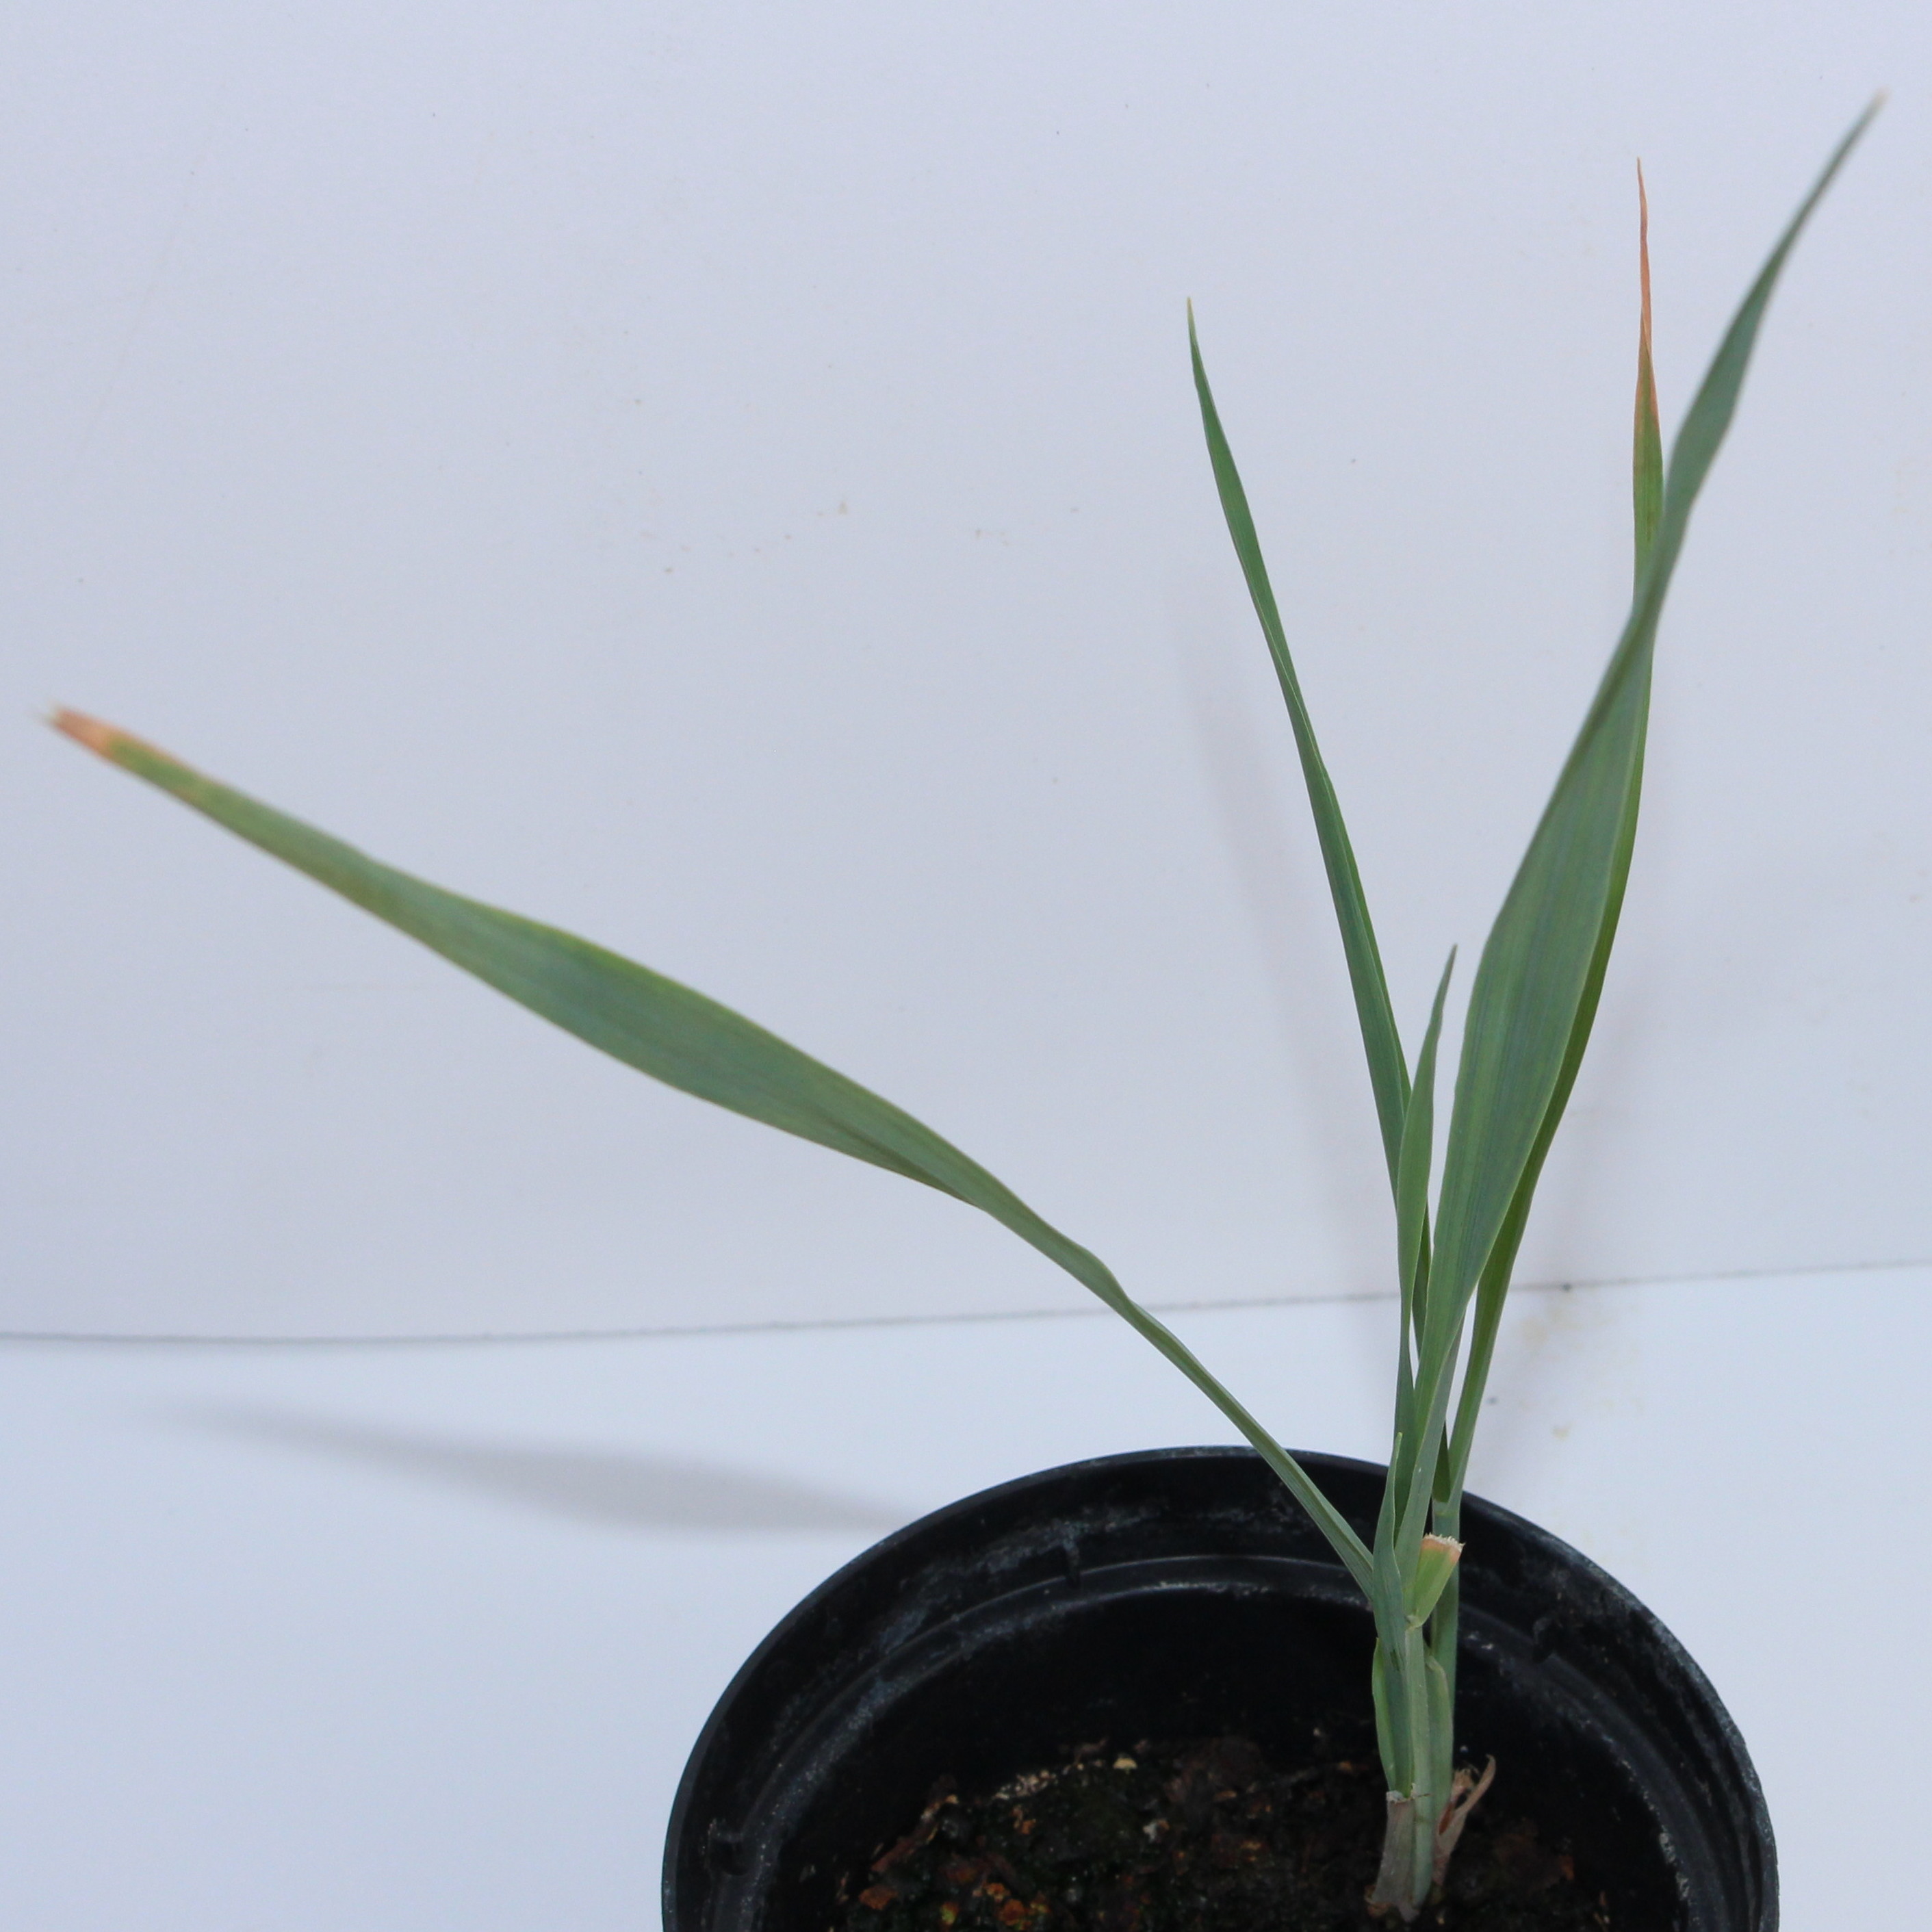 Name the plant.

Avena sterilis
